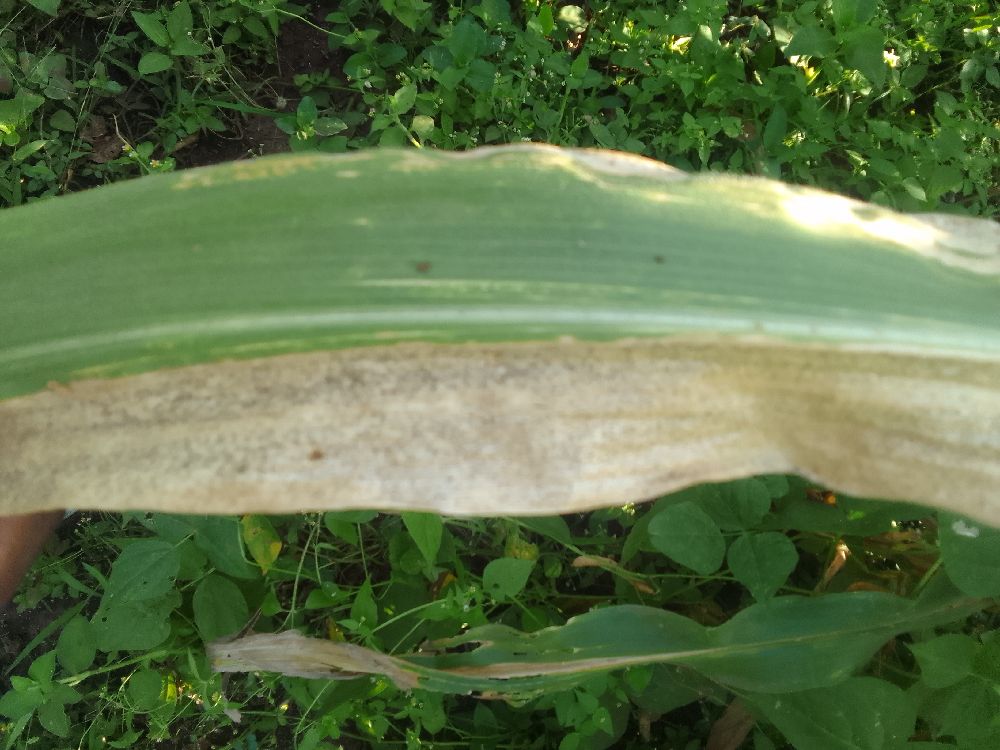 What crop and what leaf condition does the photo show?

maize, maize lethal necrosis
